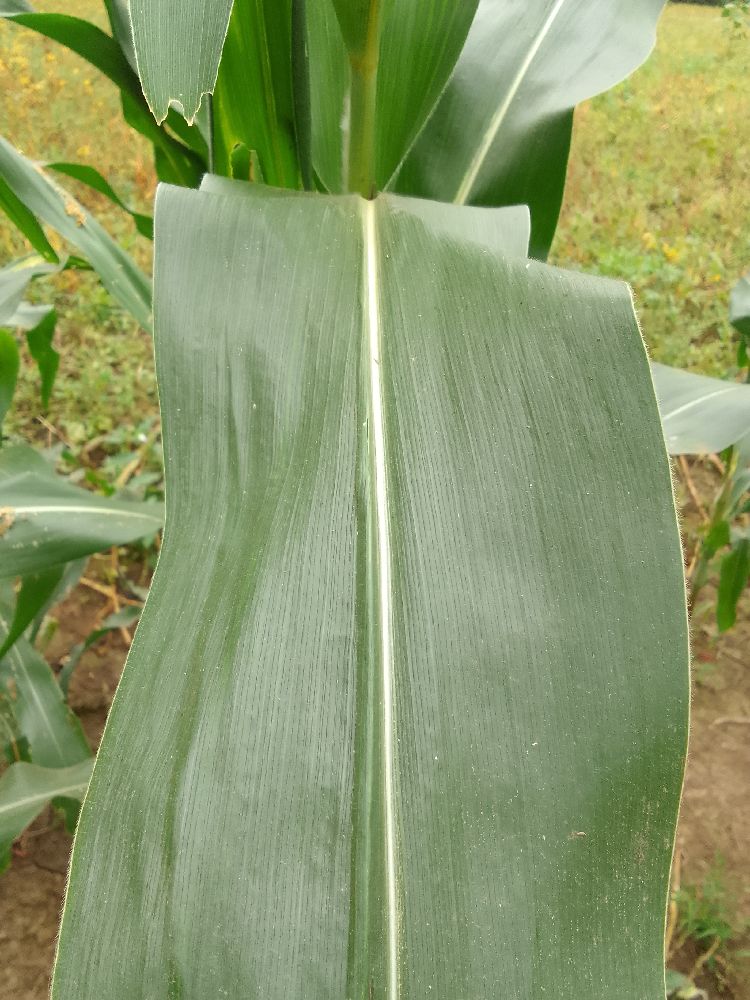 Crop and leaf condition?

maize, healthy
